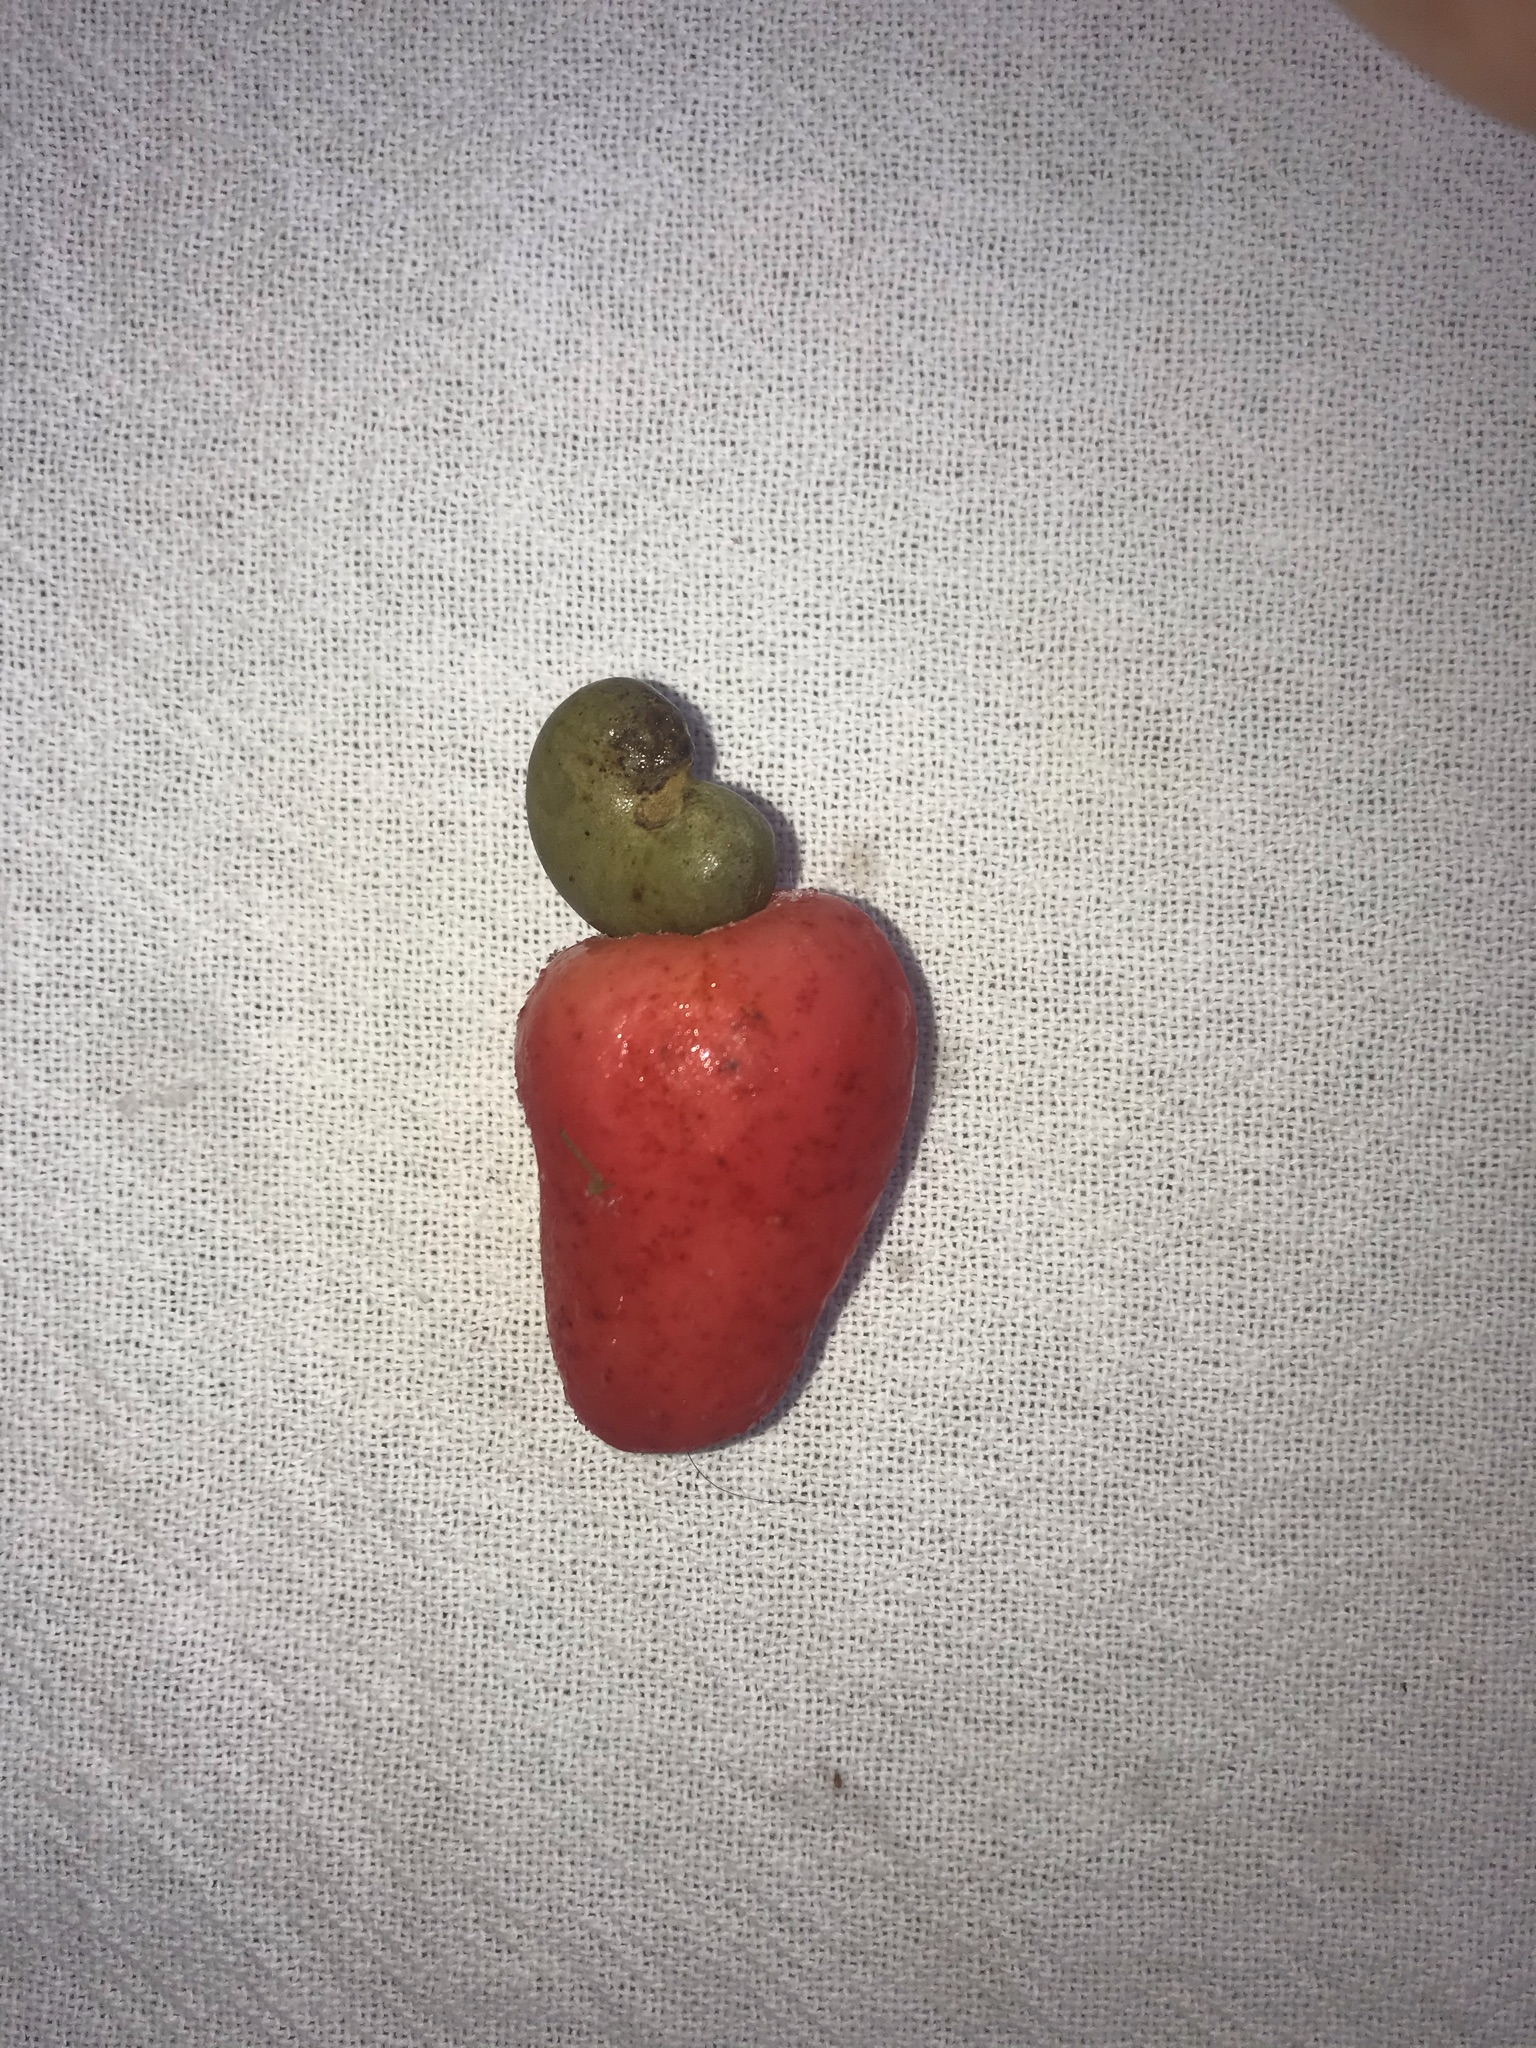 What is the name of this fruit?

caju vermelho
